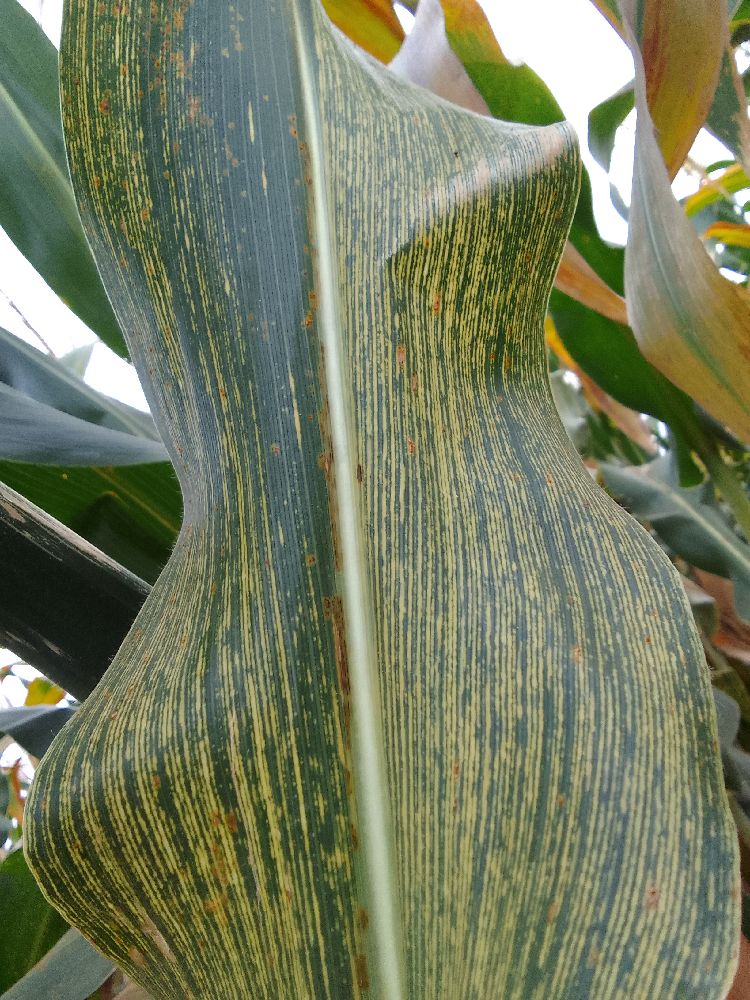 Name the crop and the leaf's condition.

maize, maize streak virus
